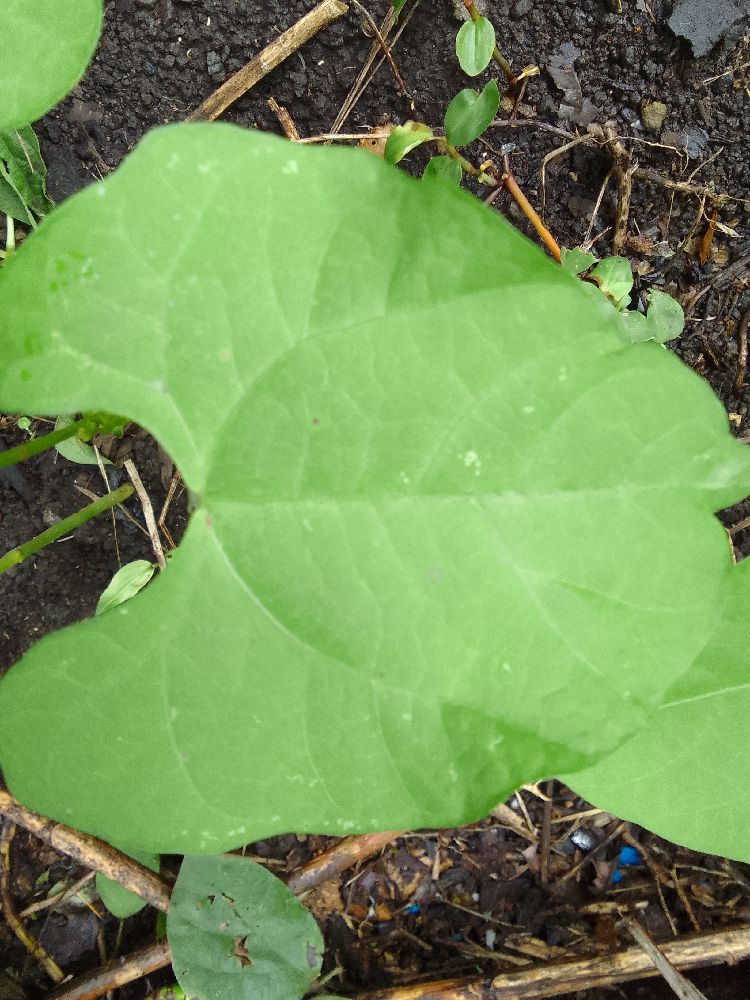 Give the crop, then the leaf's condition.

common bean, healthy
